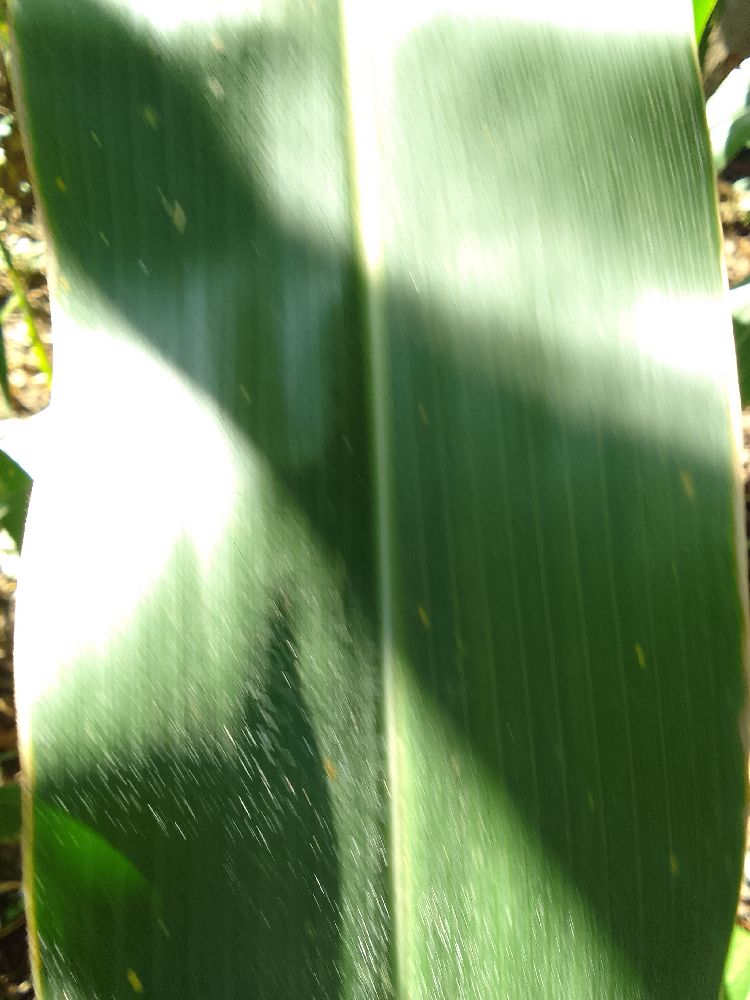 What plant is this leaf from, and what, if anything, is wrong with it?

maize, healthy
